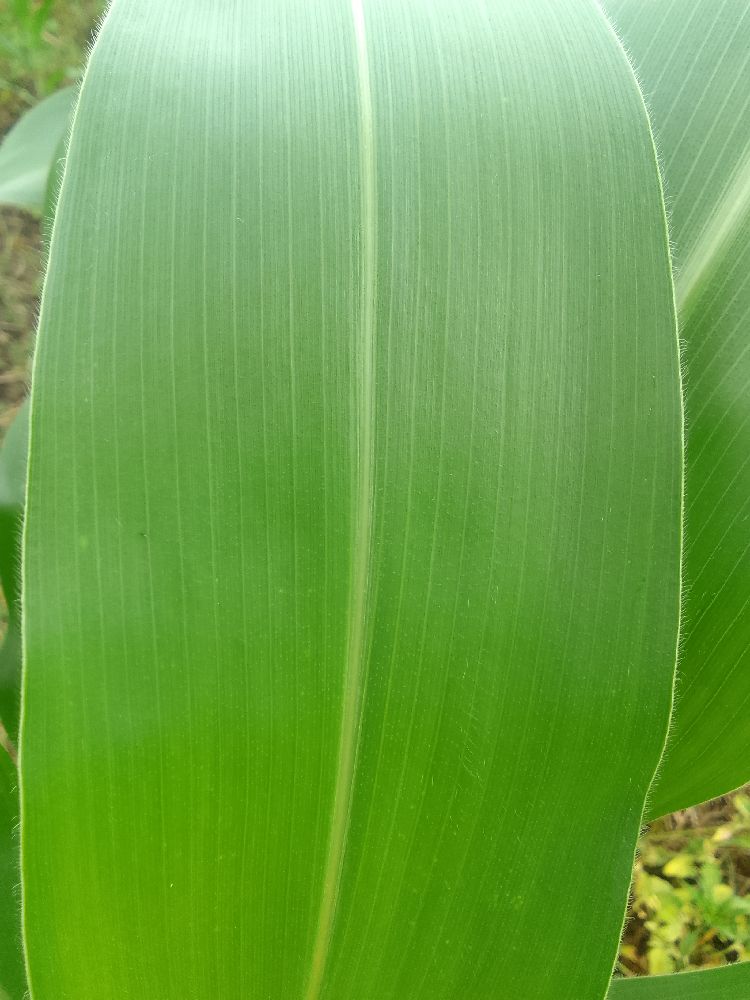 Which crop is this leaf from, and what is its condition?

maize, healthy
